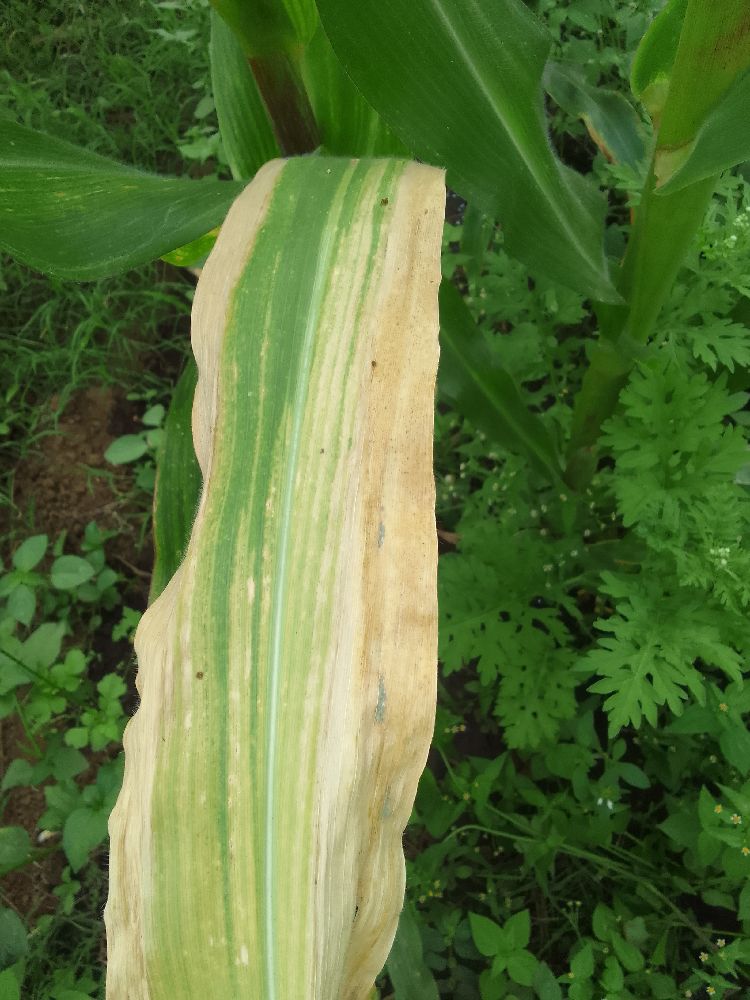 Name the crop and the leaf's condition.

maize, maize lethal necrosis
